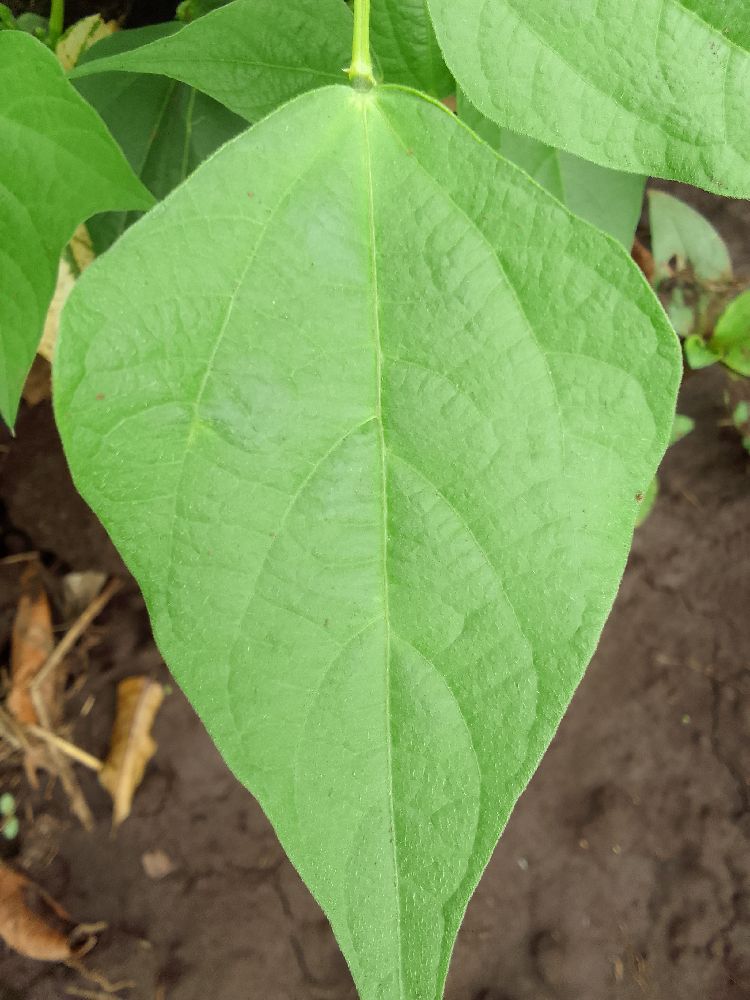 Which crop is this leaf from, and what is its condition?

common bean, healthy
